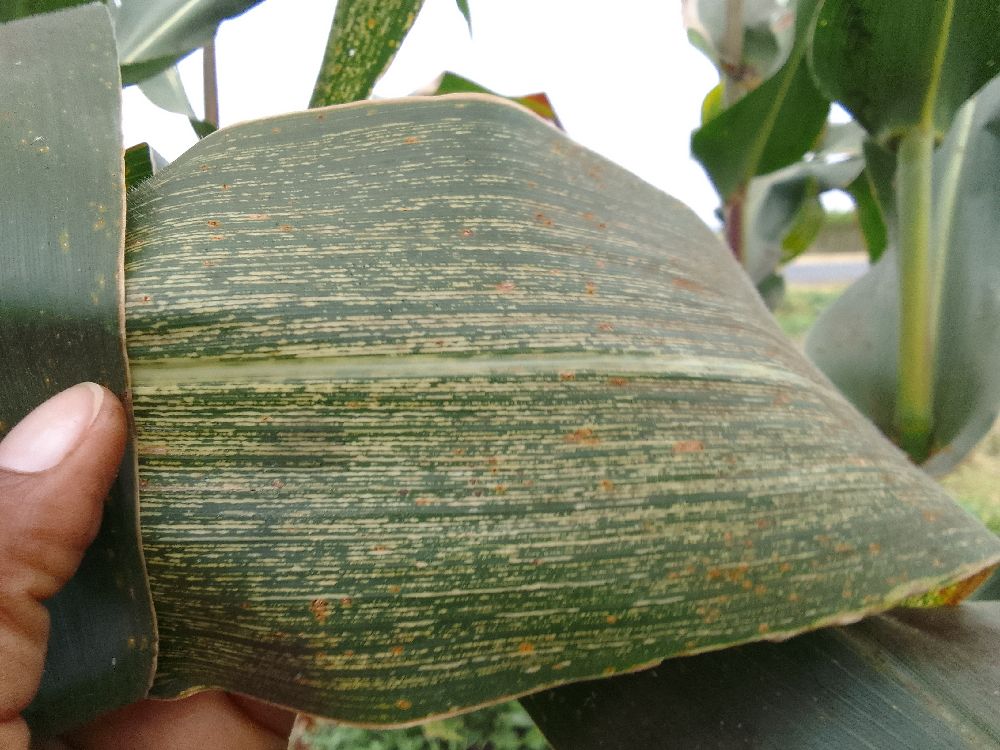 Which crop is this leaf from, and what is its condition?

maize, maize streak virus
